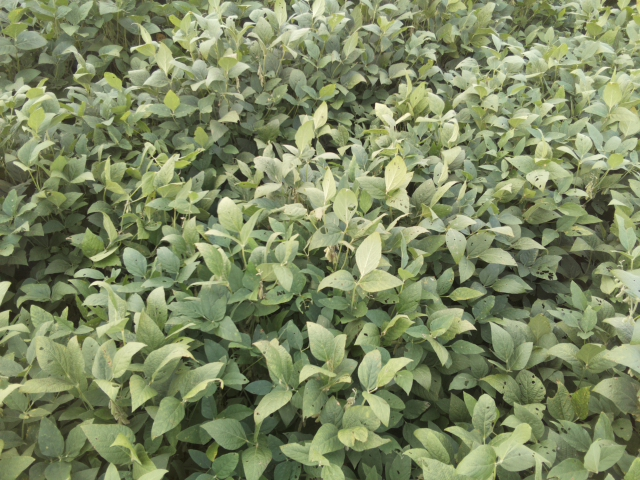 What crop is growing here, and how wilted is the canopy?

soybean, leaflets folding inward at secondary pulvinus with no turgor loss in leaflets or petioles
